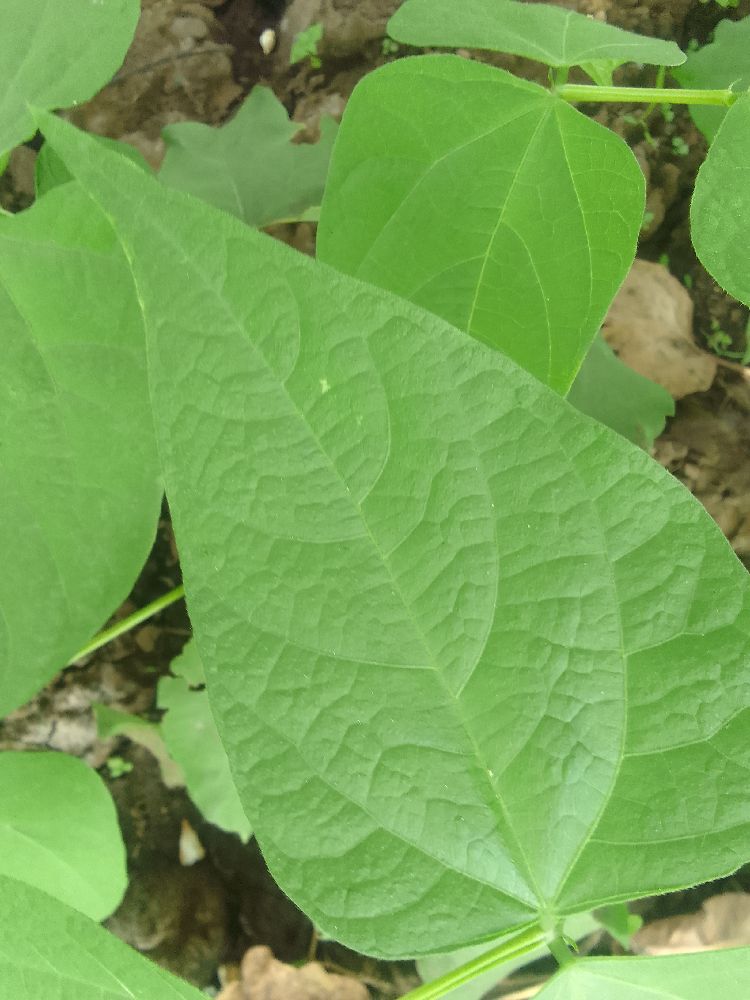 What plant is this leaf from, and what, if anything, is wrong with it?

common bean, healthy
